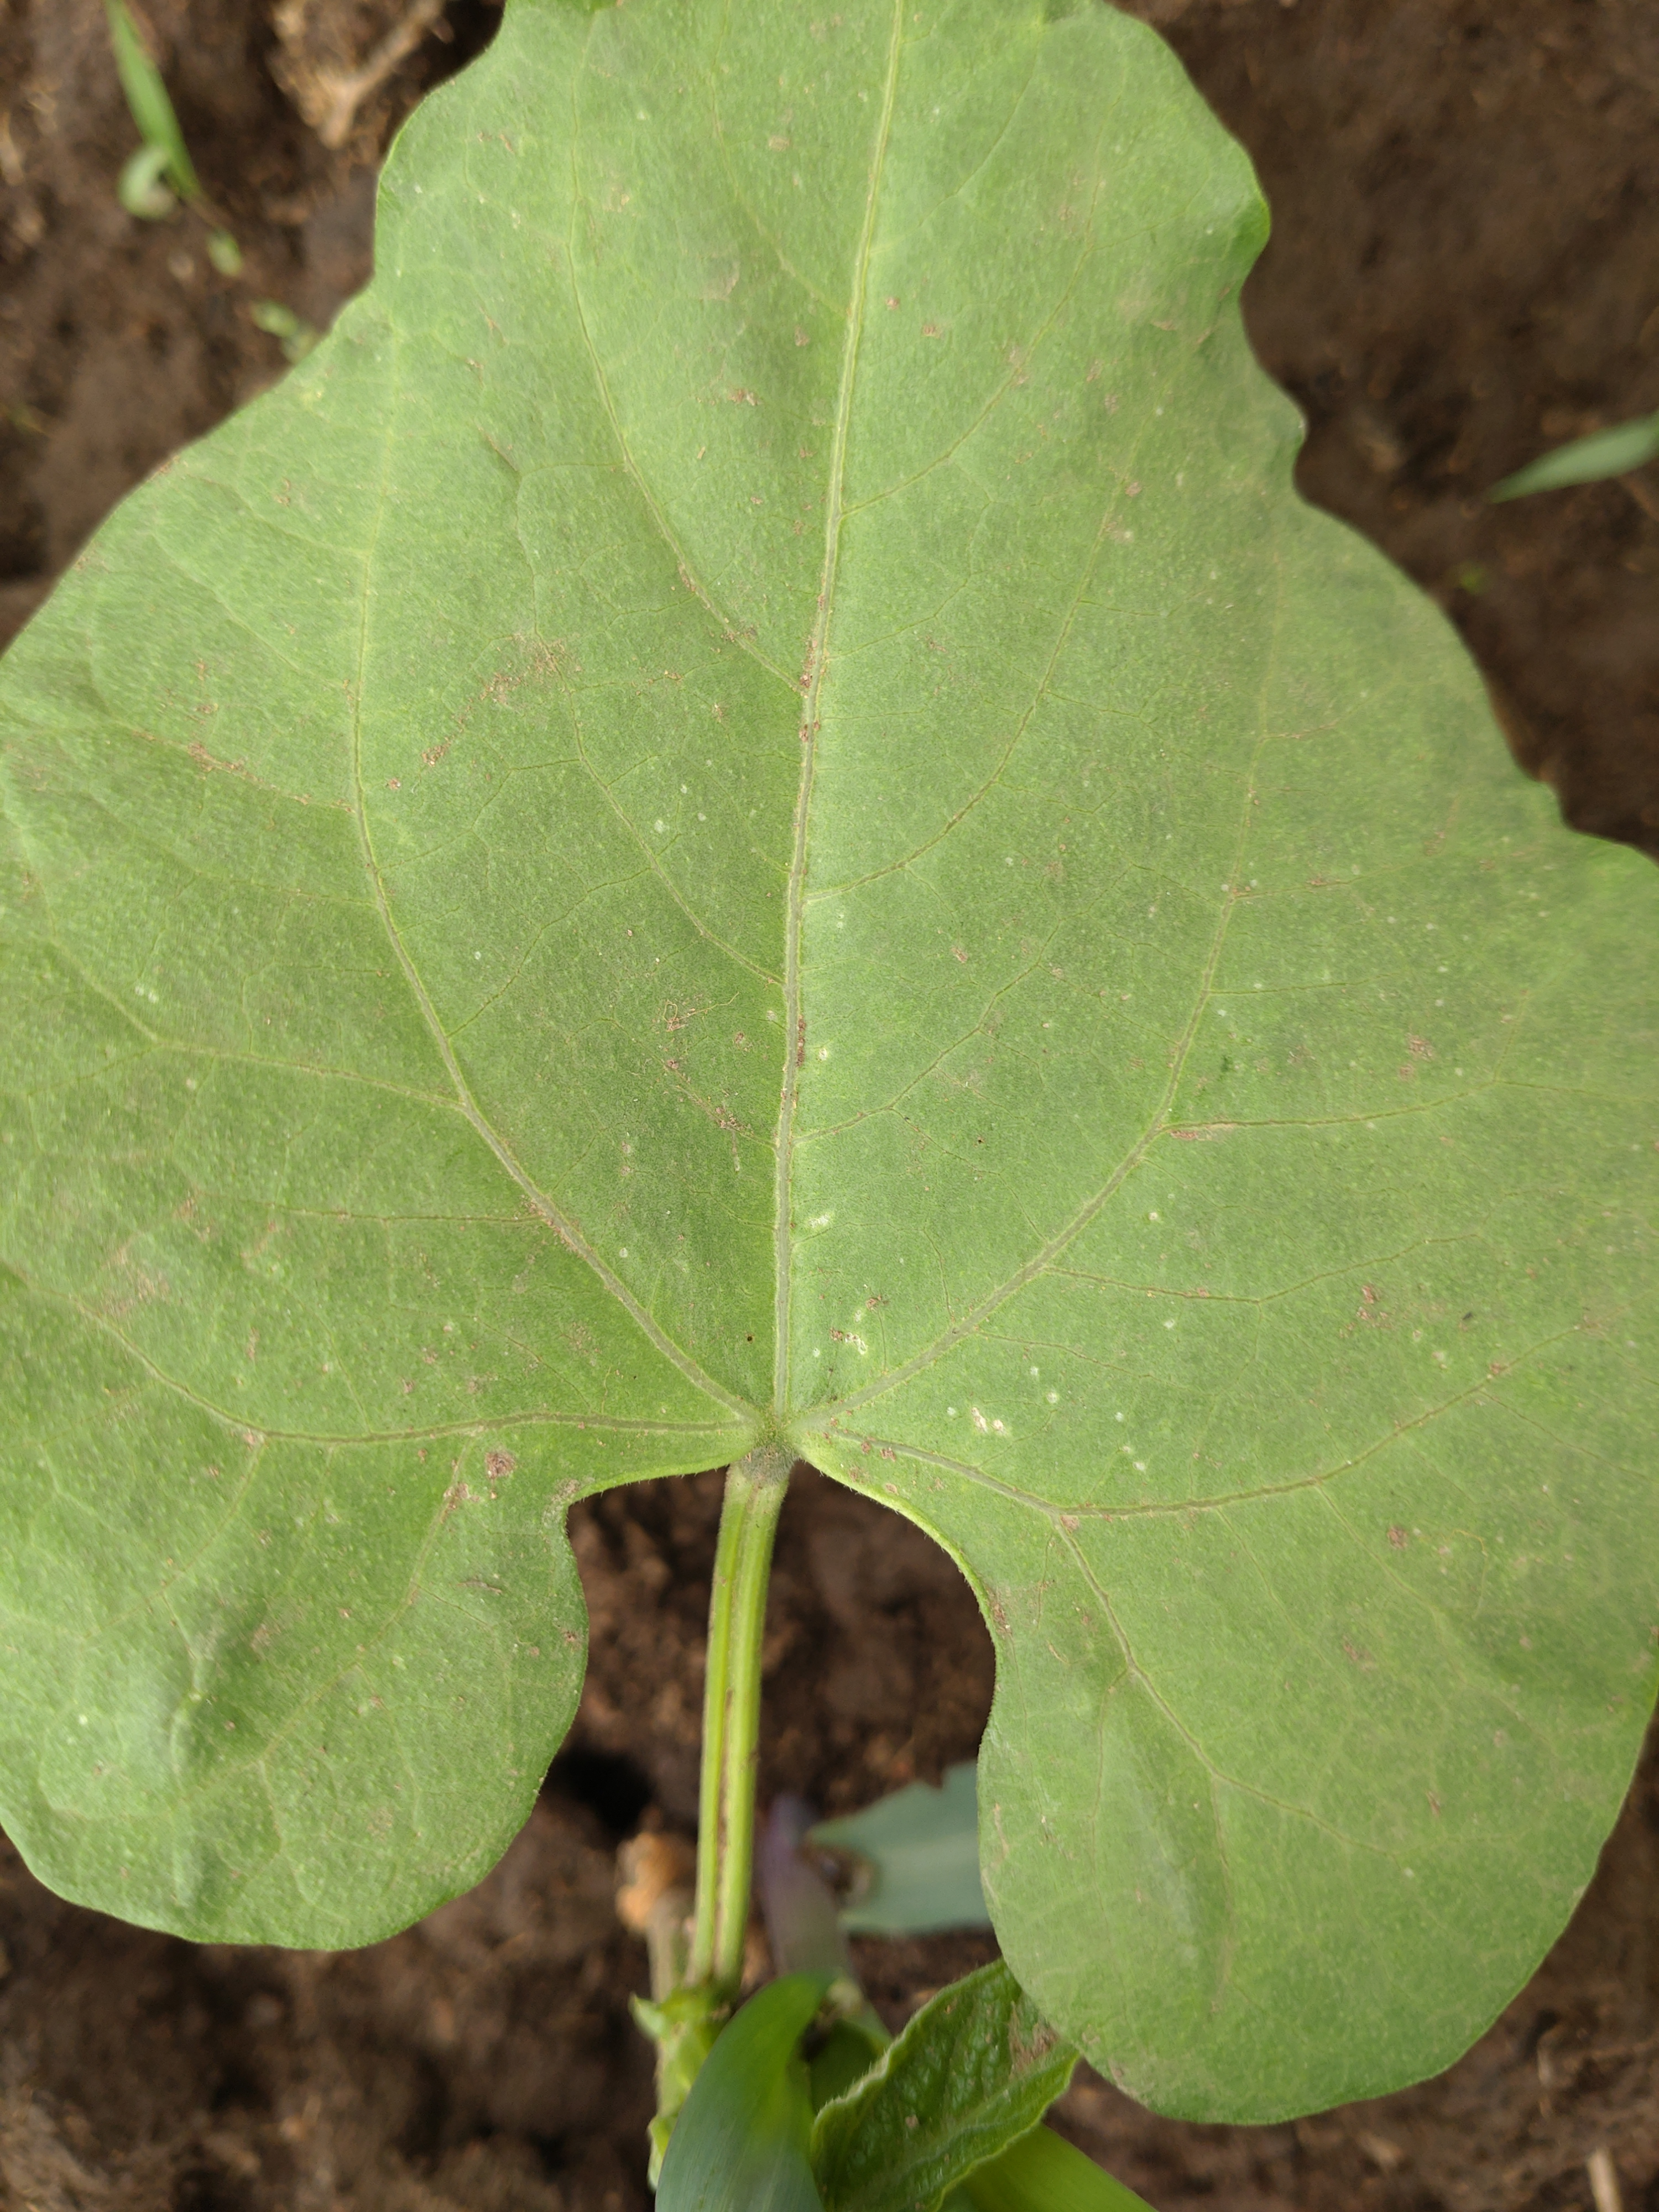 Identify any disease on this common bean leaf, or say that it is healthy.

healthy
